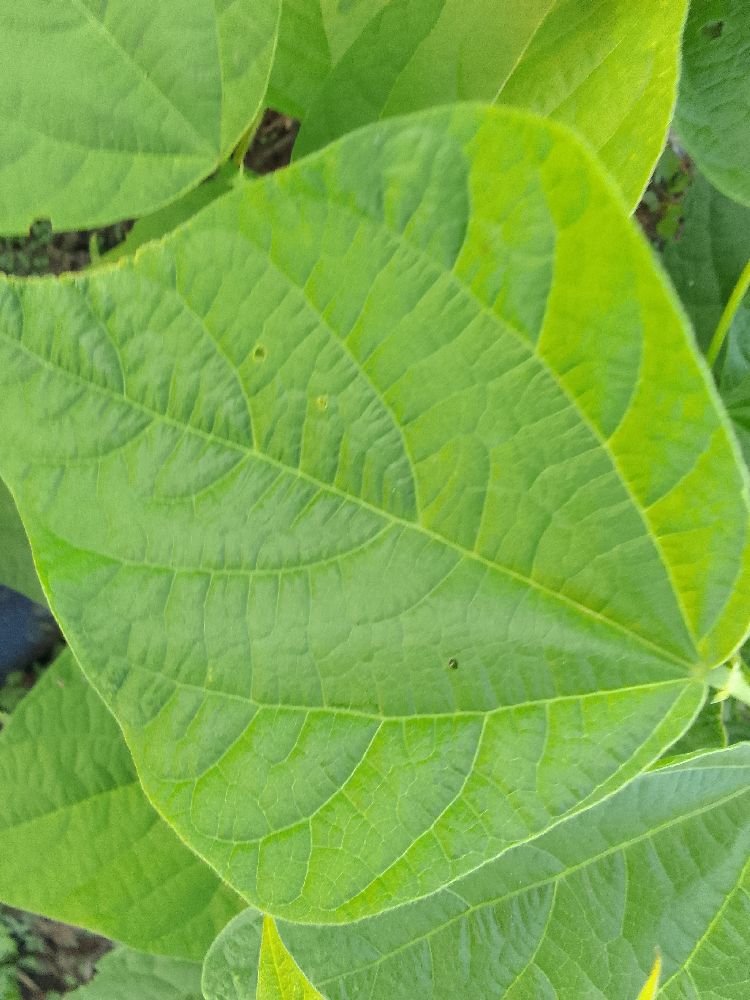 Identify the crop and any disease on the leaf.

common bean, healthy
